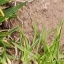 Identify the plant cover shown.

grass
